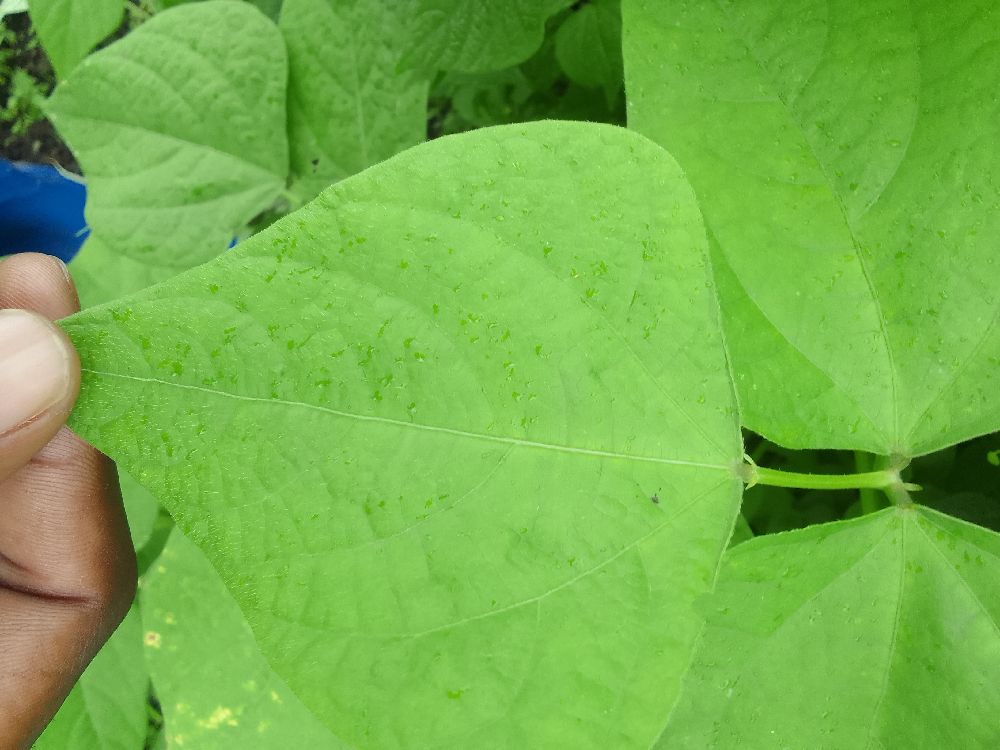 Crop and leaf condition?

common bean, healthy
